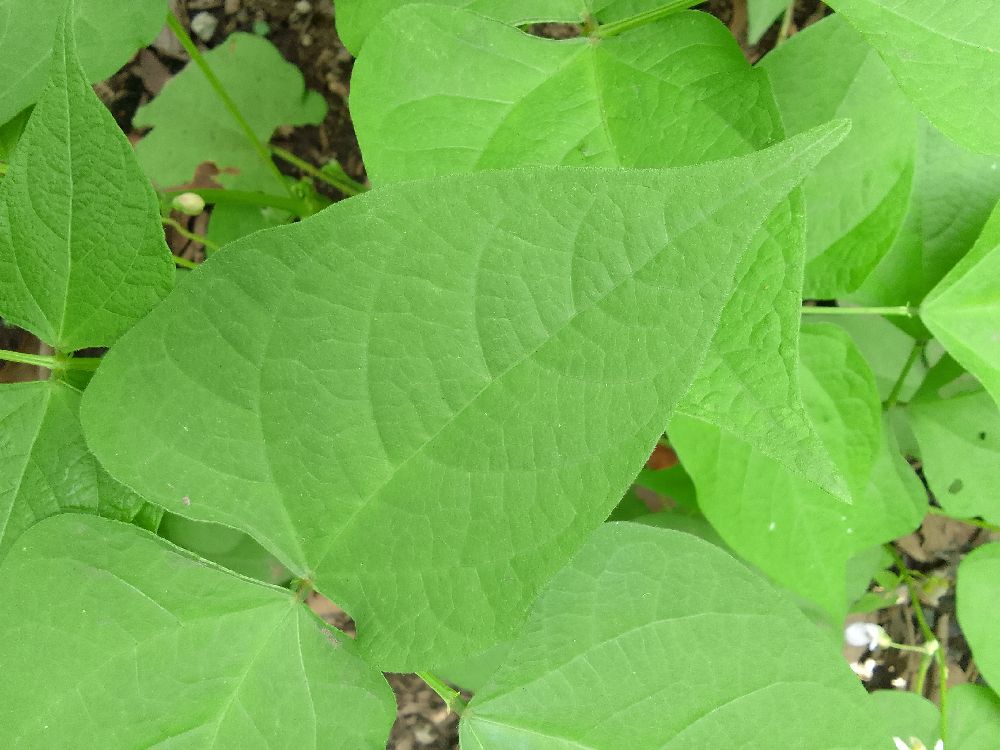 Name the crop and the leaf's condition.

common bean, healthy
